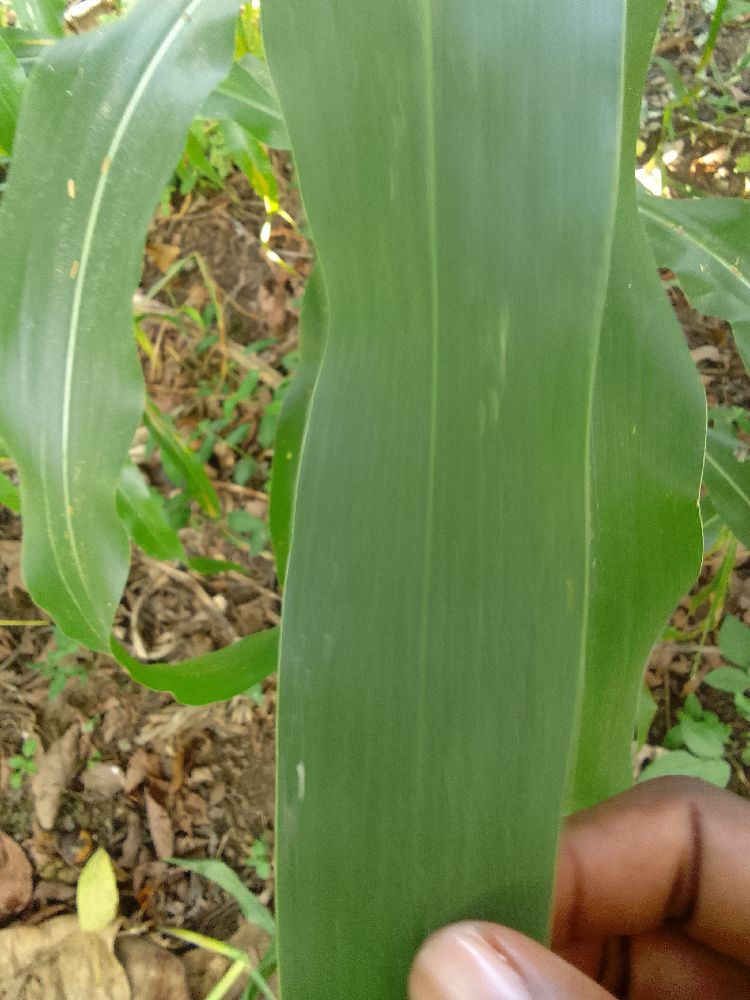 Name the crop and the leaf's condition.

maize, healthy
